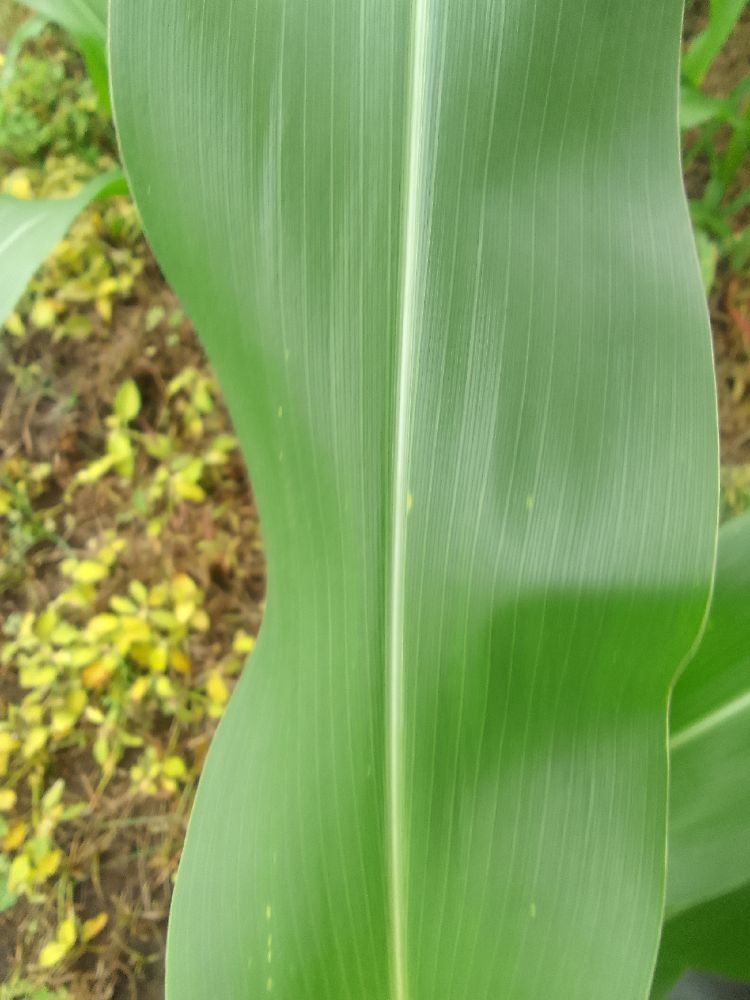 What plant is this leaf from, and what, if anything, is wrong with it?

maize, healthy
